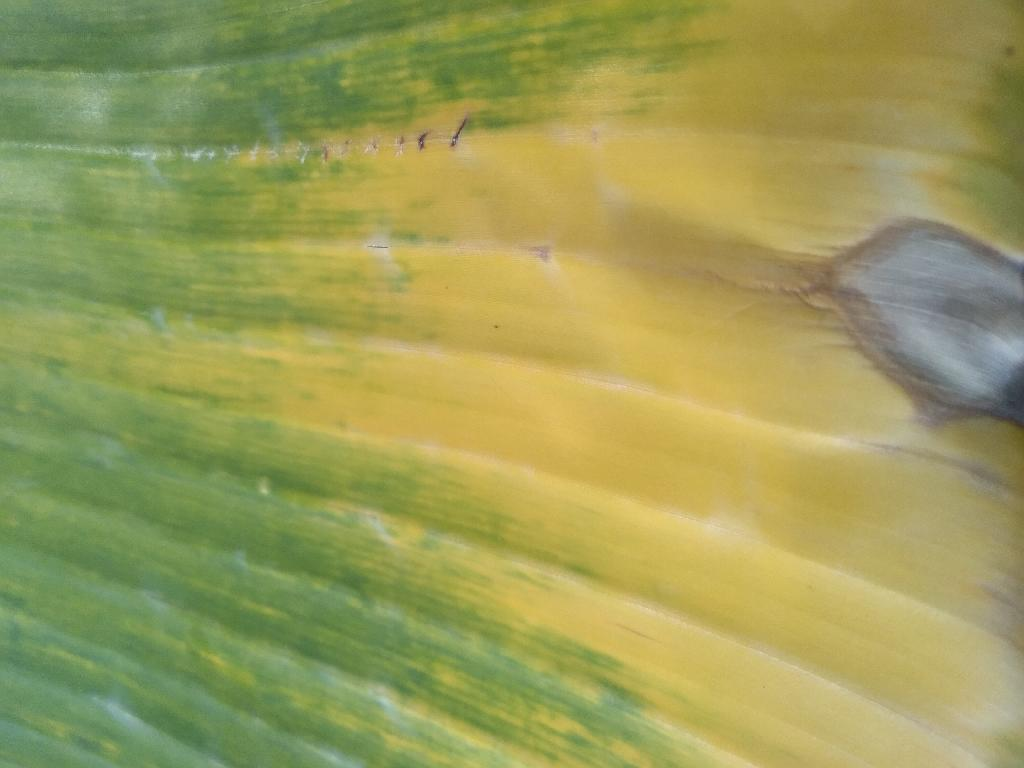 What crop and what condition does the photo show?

banana, fusarium wilt race 1
